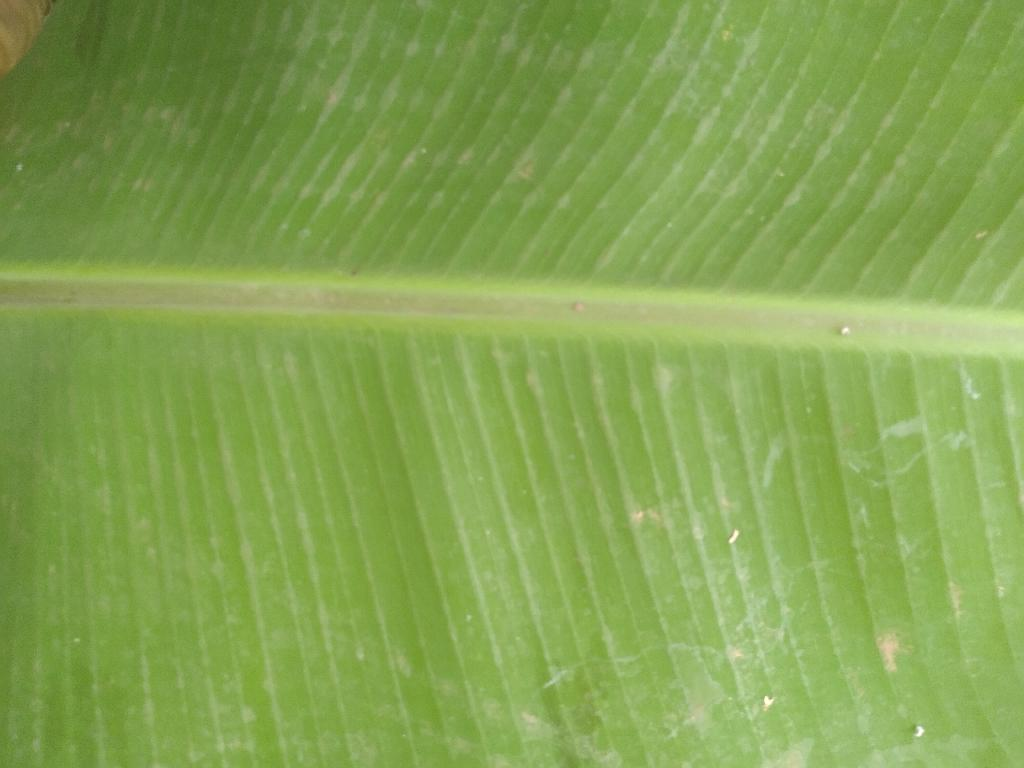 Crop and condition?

banana, healthy
